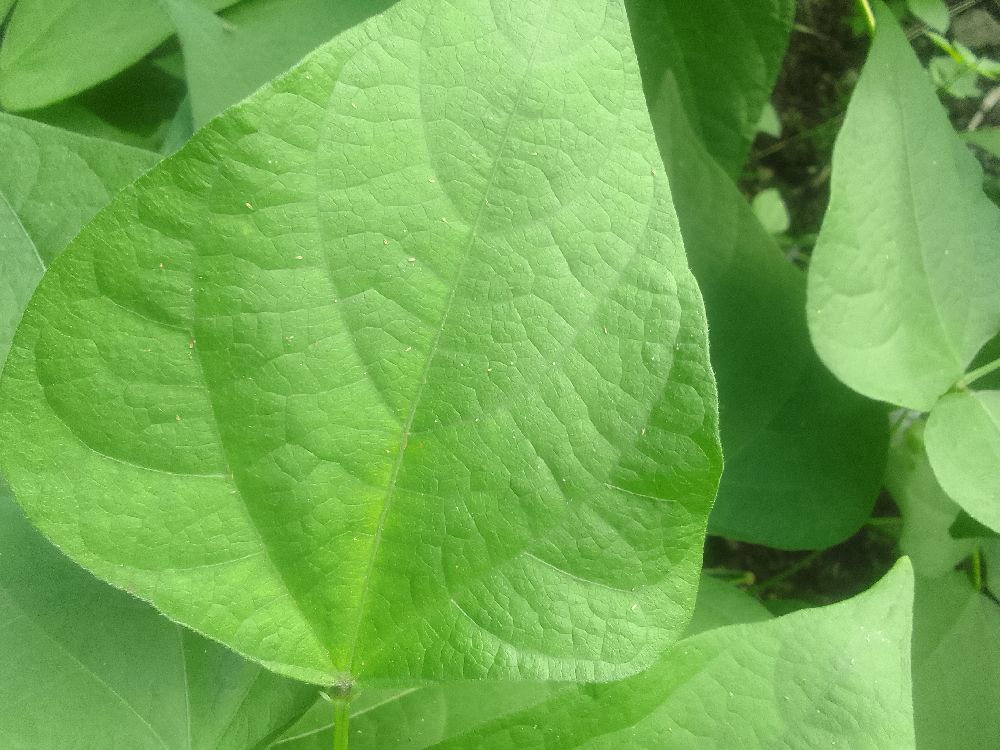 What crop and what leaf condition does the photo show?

common bean, healthy
